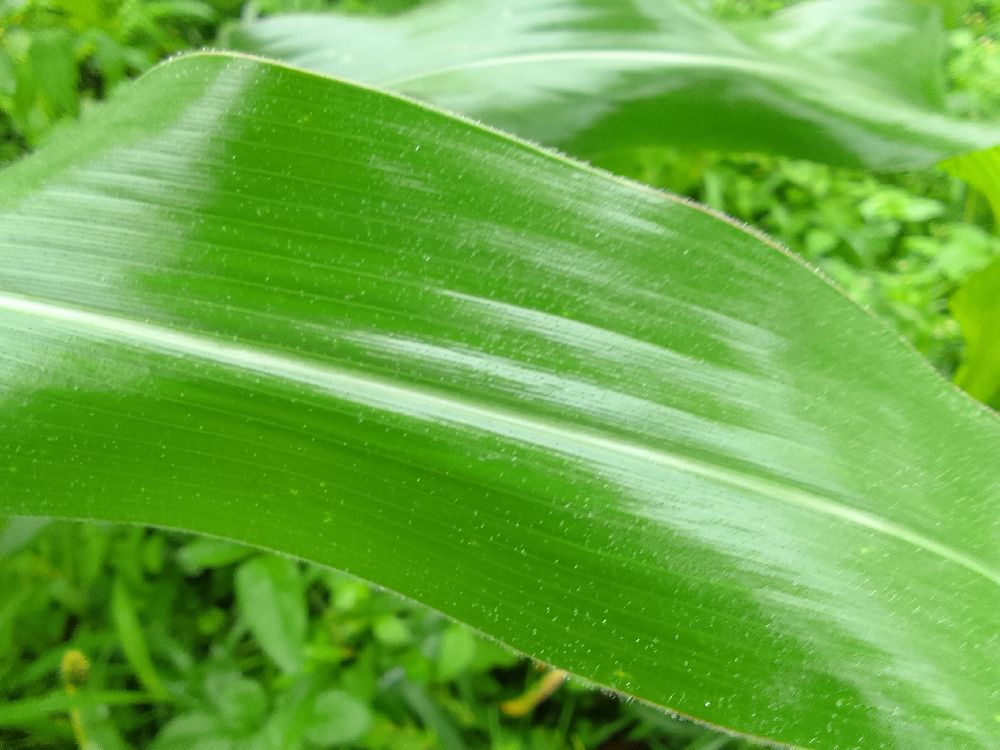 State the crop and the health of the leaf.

maize, healthy
